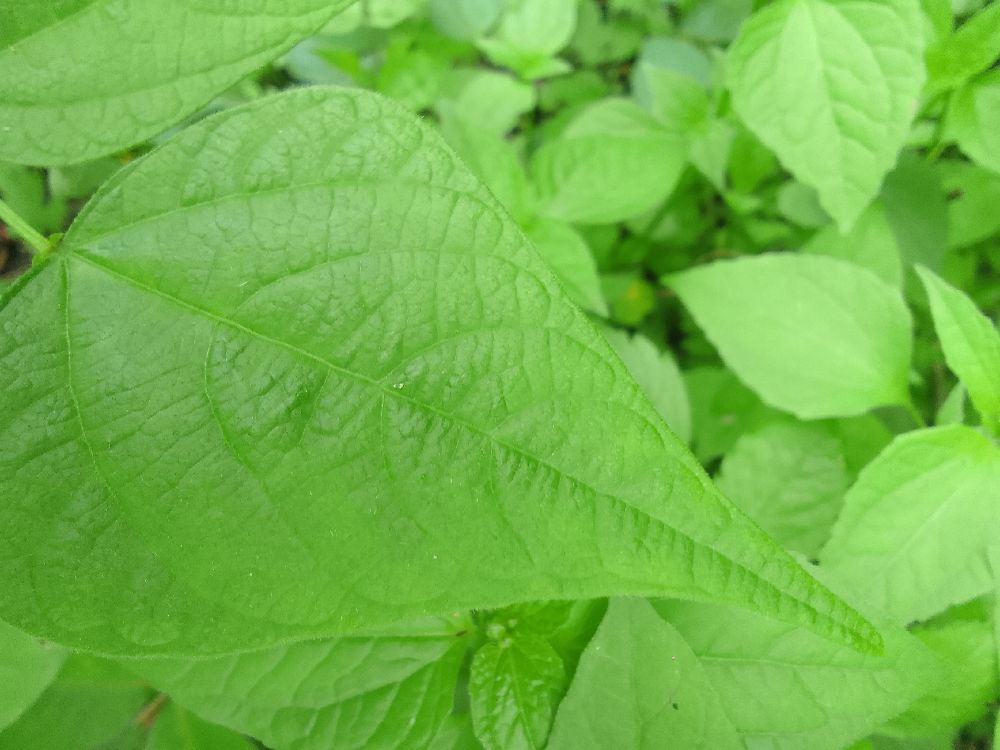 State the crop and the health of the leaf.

common bean, healthy
